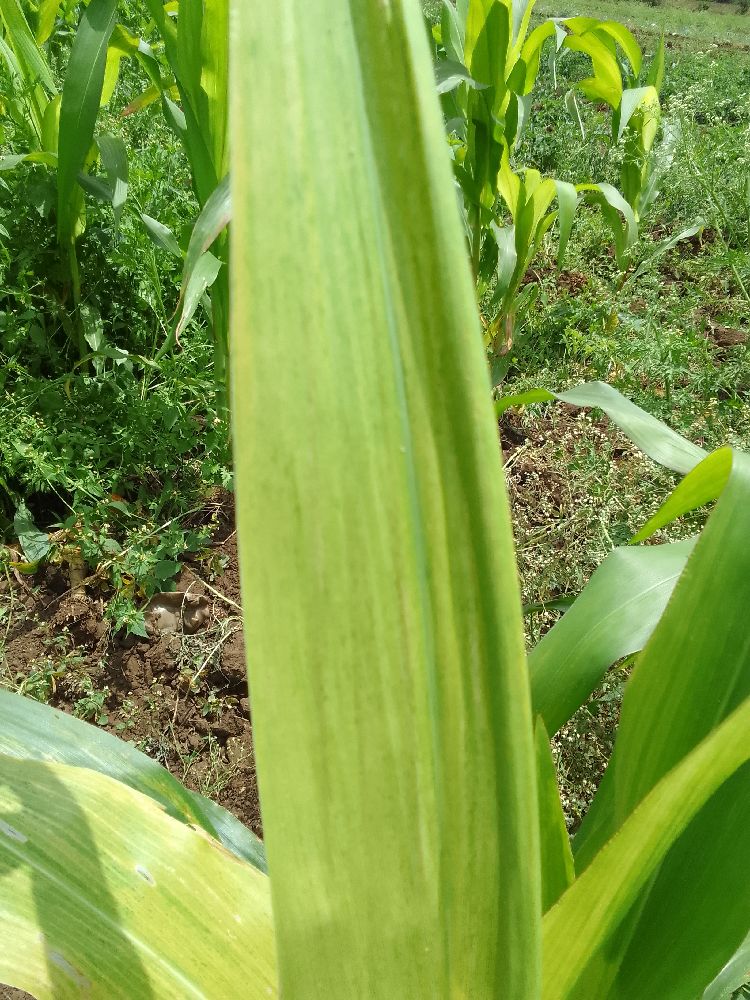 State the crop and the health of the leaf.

maize, maize lethal necrosis
